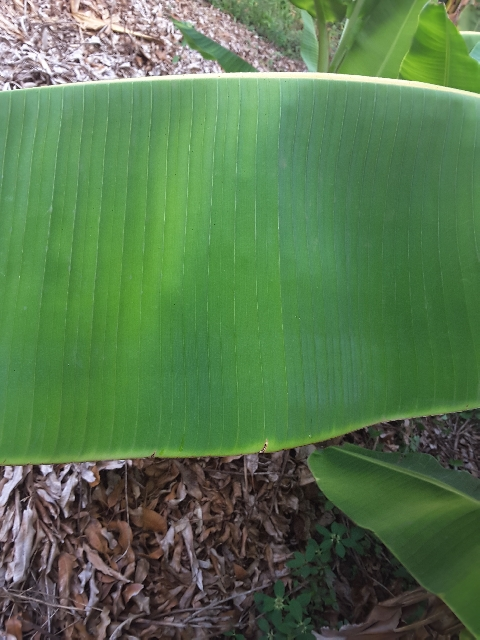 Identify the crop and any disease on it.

banana, healthy
